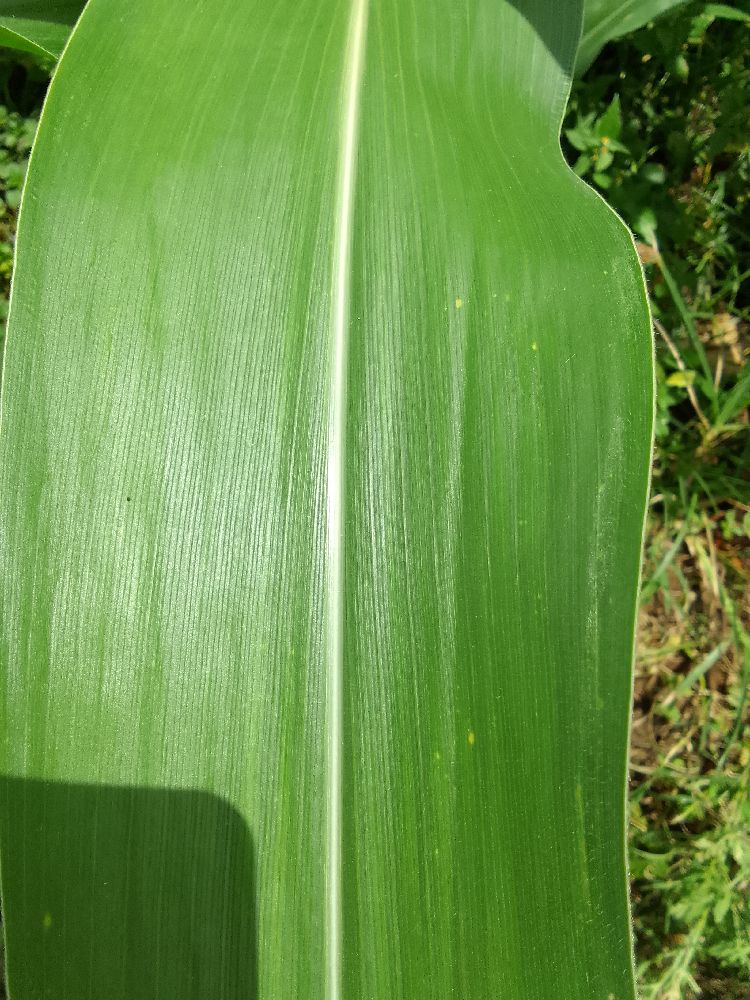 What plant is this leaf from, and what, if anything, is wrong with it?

maize, healthy
